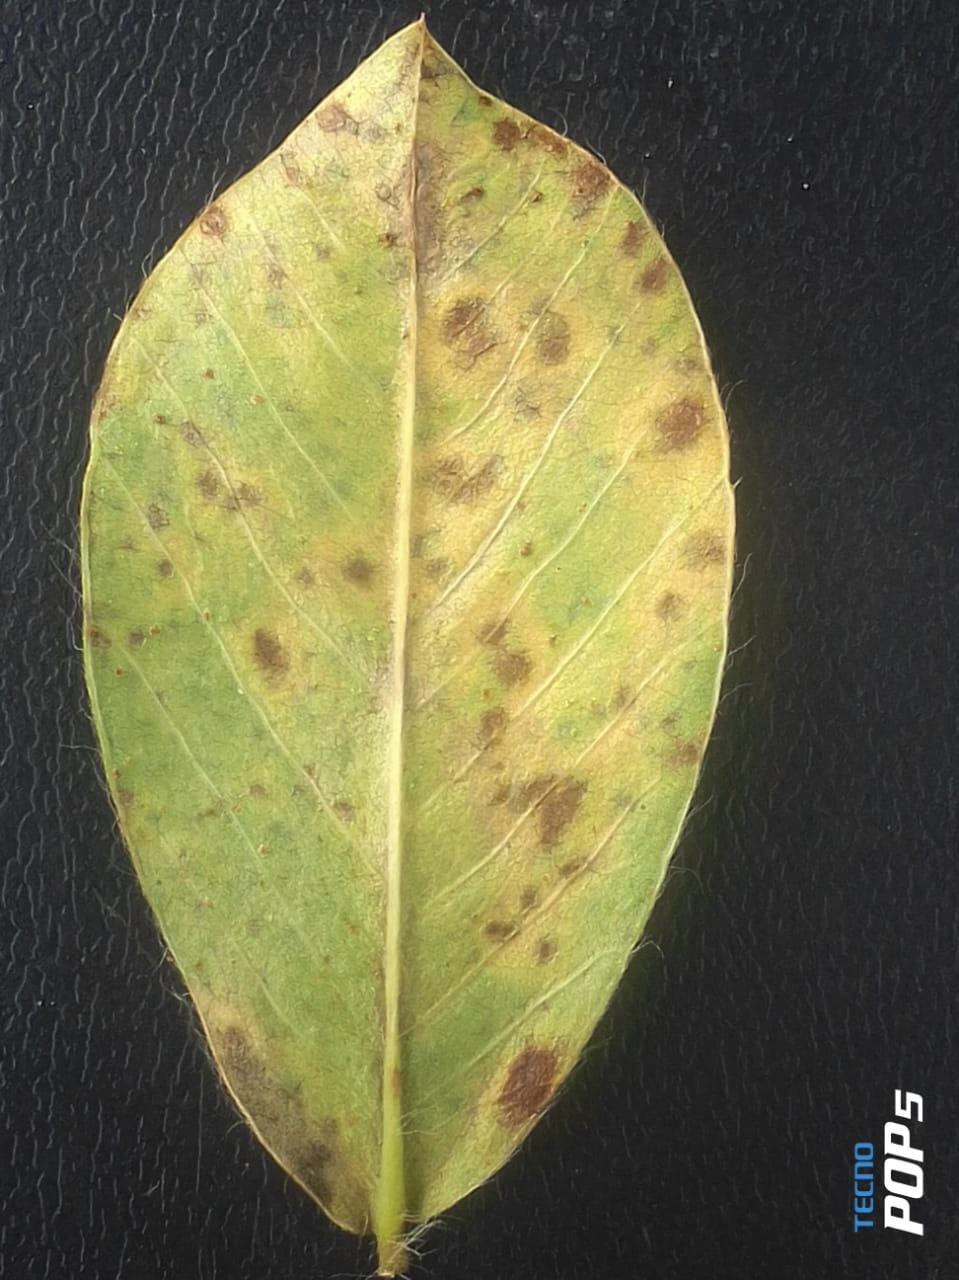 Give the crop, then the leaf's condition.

peanut, passalora arachidicola
